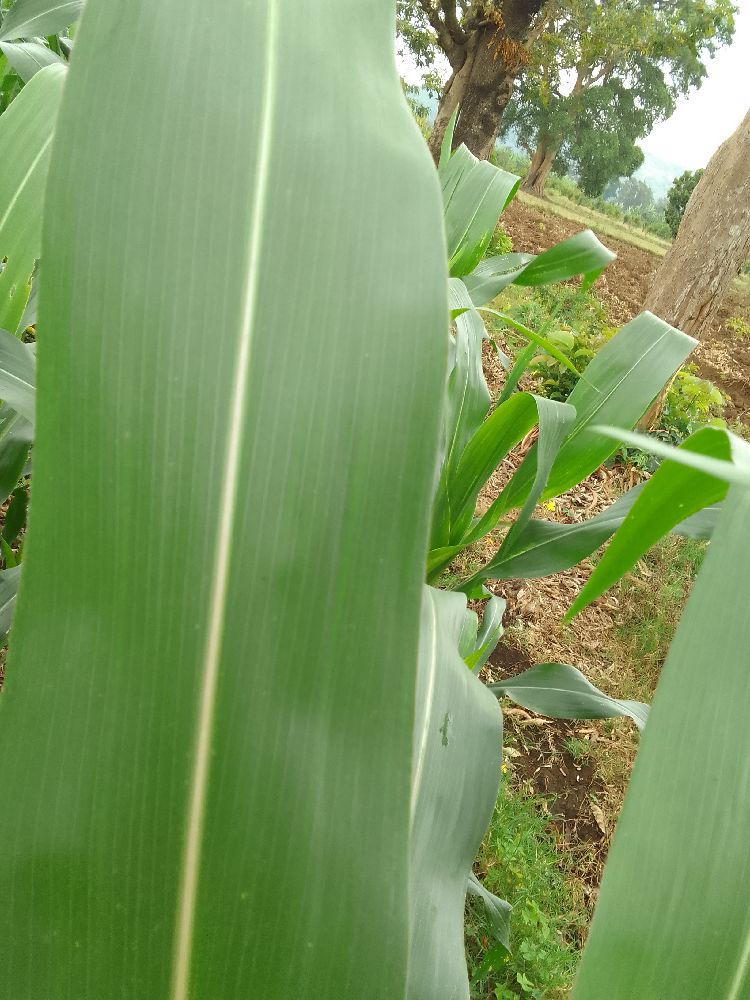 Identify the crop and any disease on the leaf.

maize, healthy
